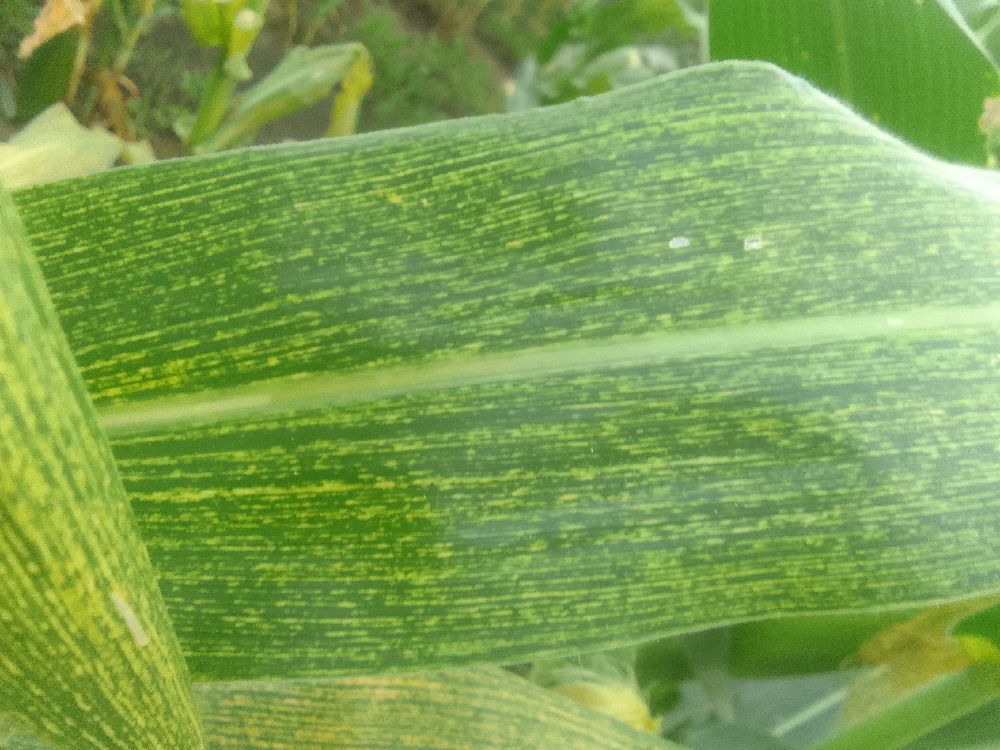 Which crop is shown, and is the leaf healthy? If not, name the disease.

maize, maize streak virus
